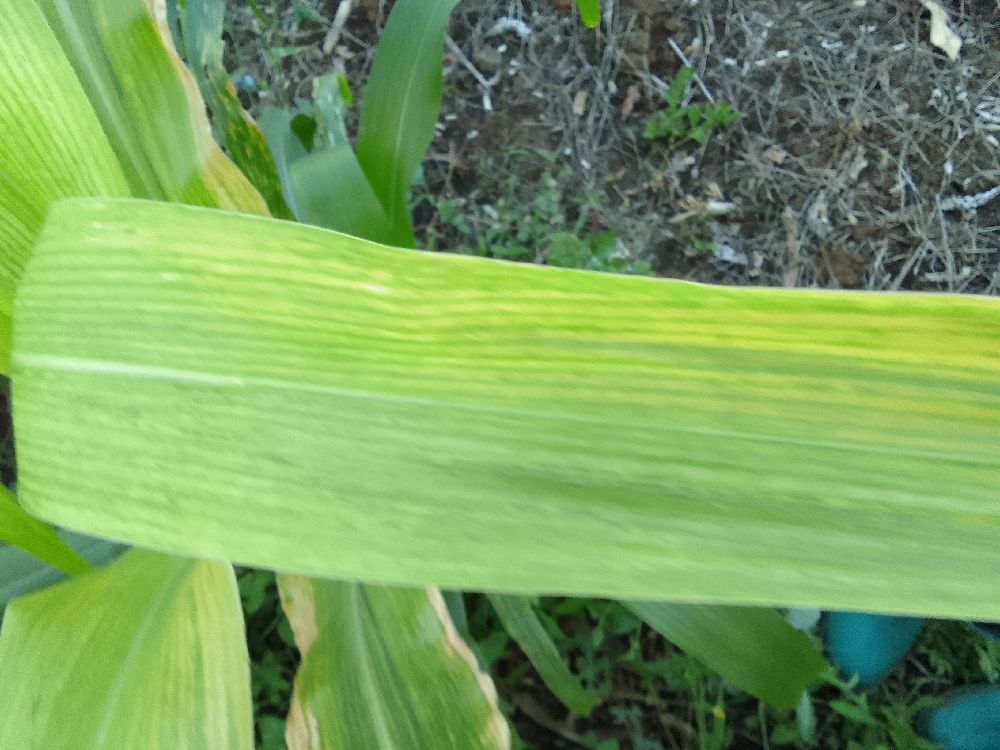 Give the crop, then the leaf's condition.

maize, maize lethal necrosis
